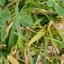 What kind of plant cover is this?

unstructured weed
